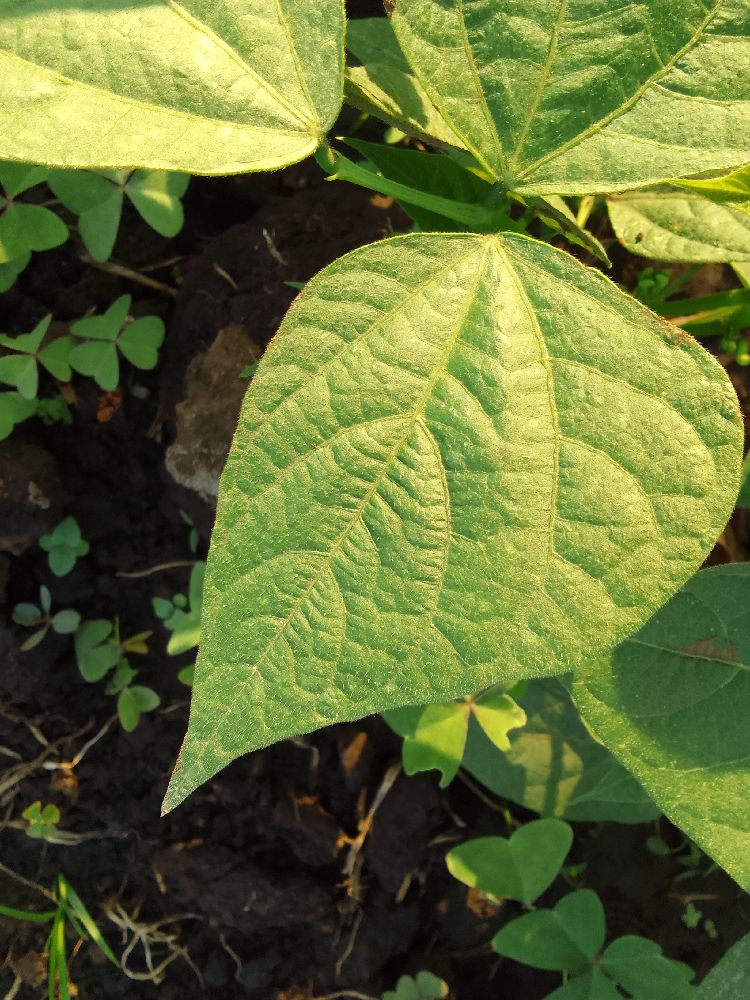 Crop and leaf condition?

common bean, healthy
